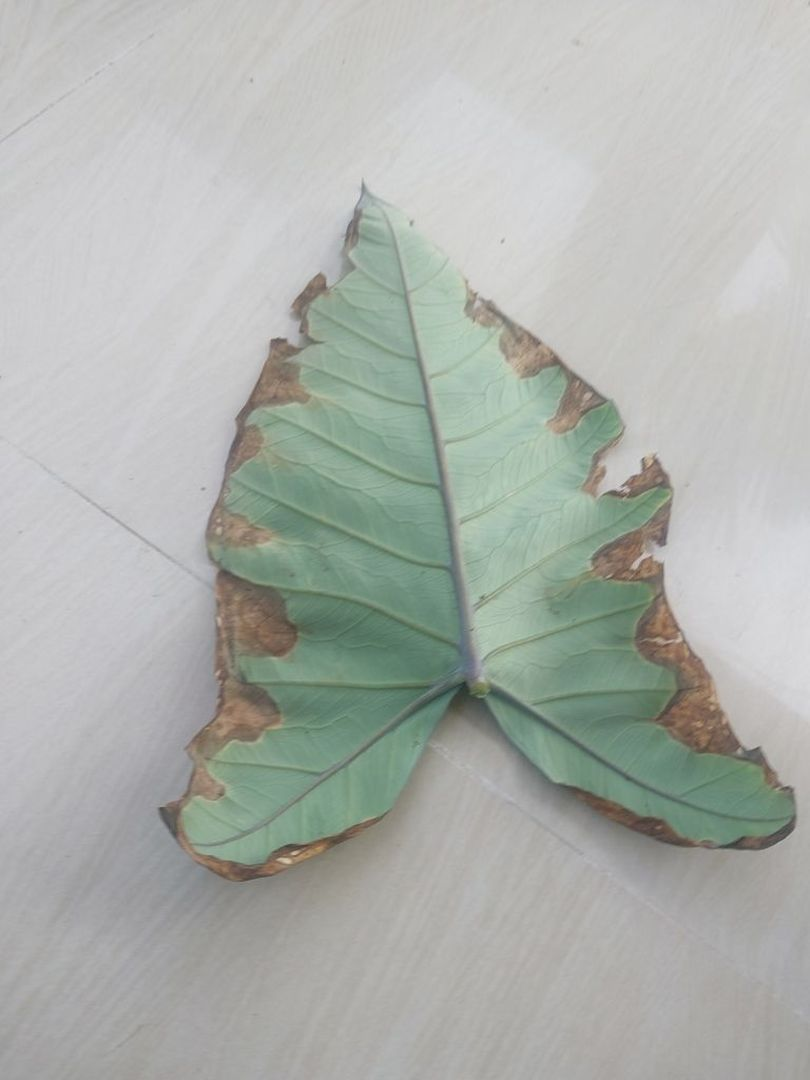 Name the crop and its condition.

taro, leaf blight
